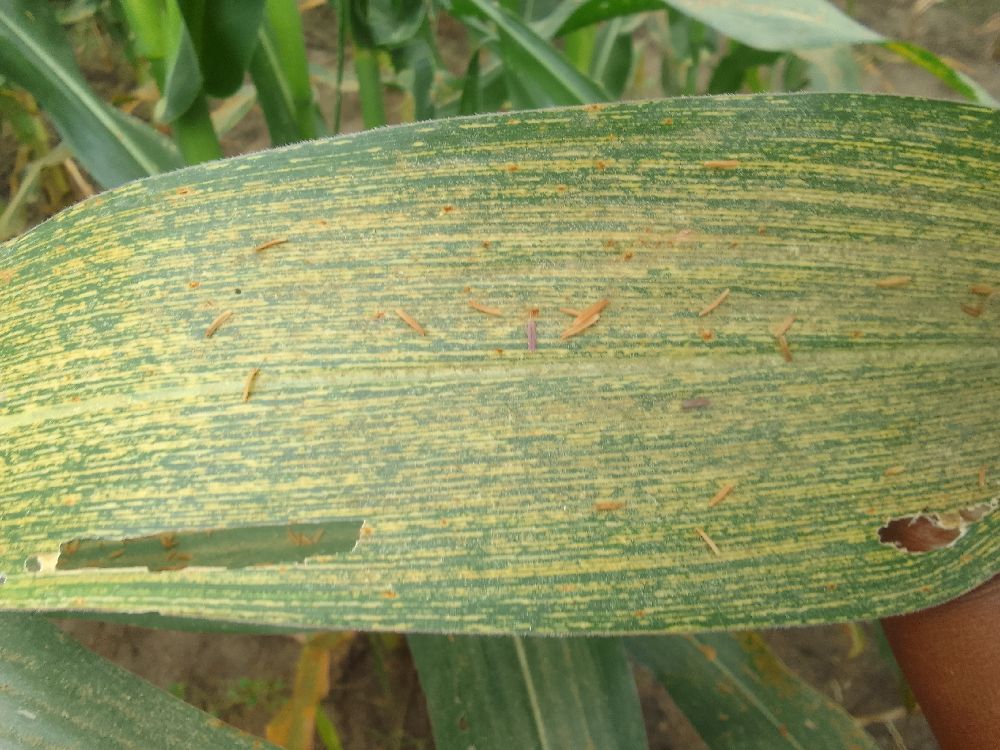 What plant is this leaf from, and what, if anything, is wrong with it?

maize, maize streak virus
